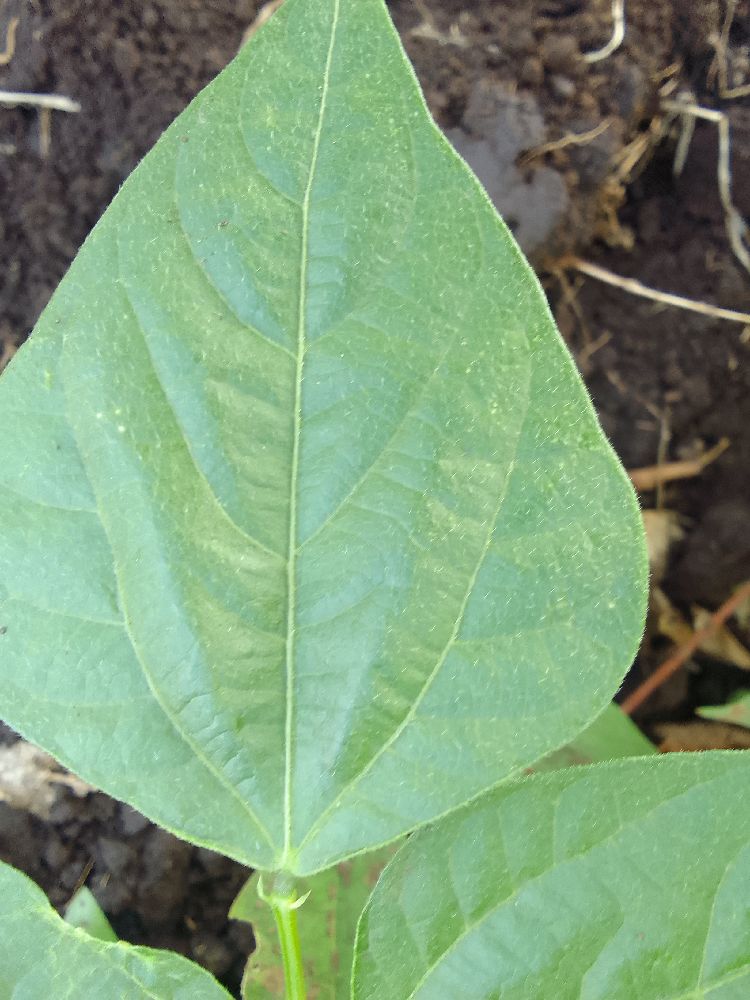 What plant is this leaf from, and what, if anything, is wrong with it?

common bean, healthy
